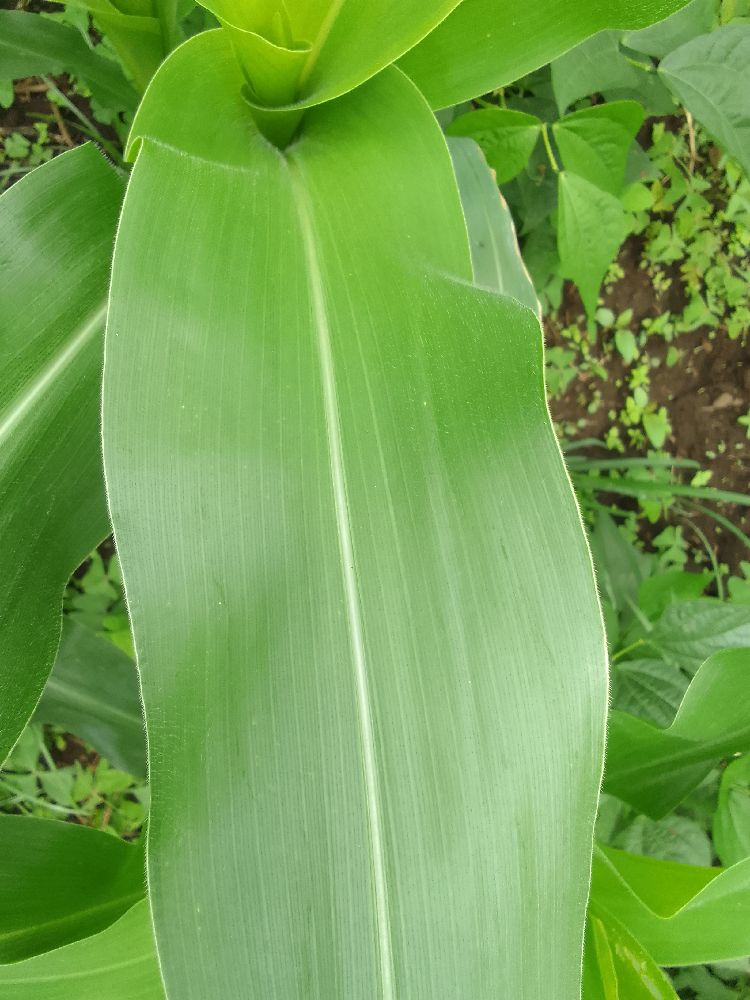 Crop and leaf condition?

maize, healthy
